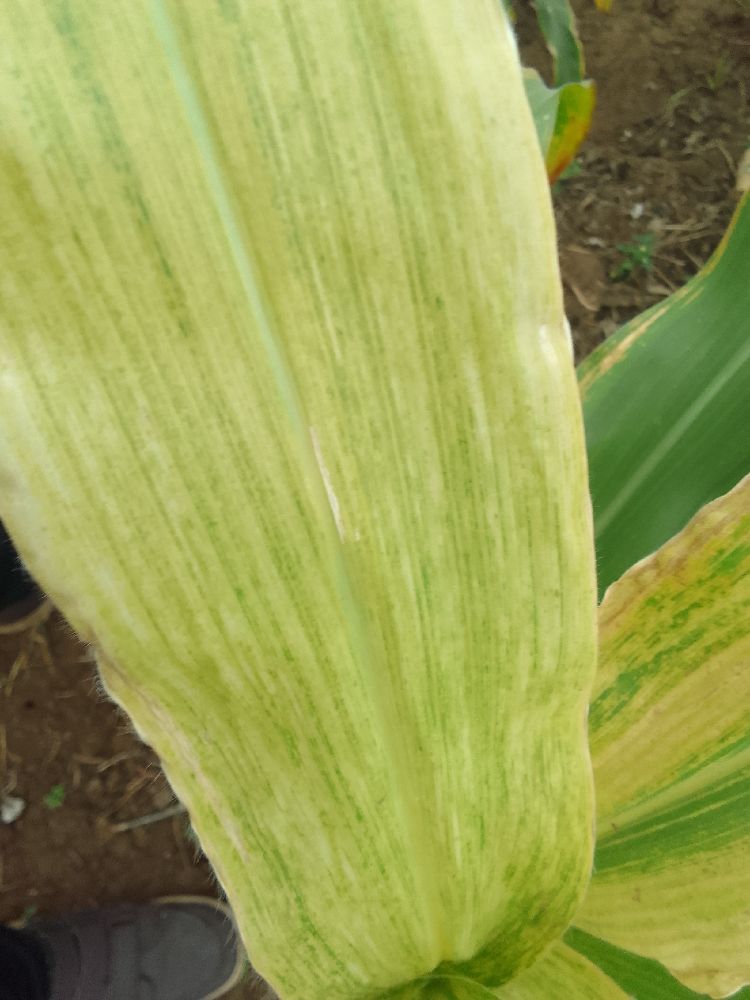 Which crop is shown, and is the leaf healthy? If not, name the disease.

maize, maize lethal necrosis
